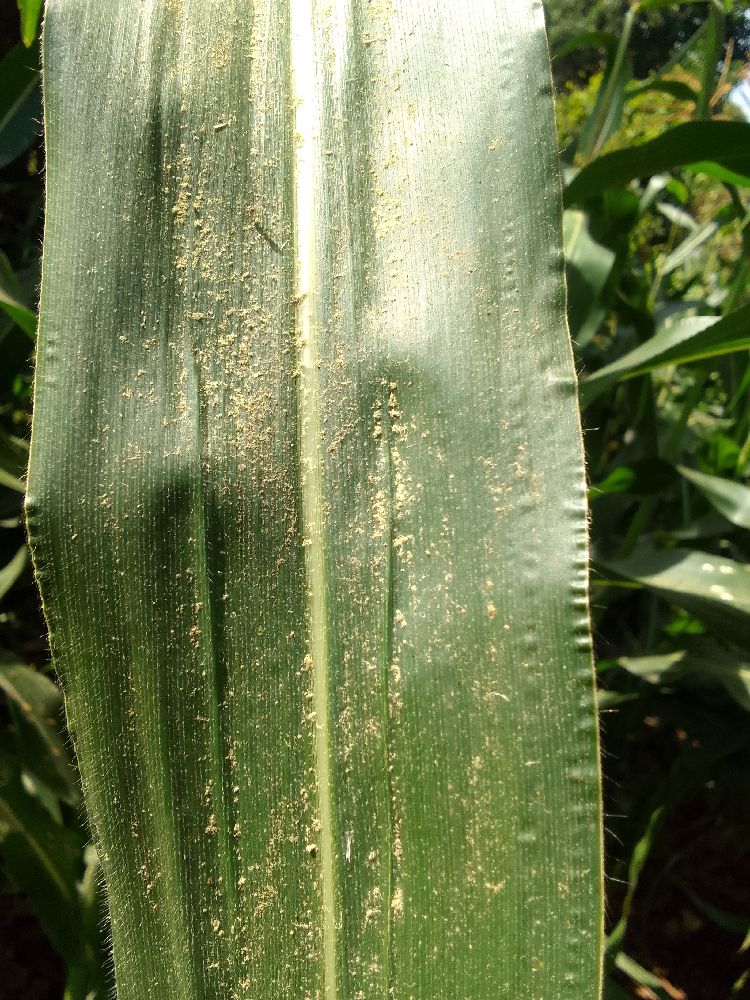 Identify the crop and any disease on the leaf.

maize, healthy
